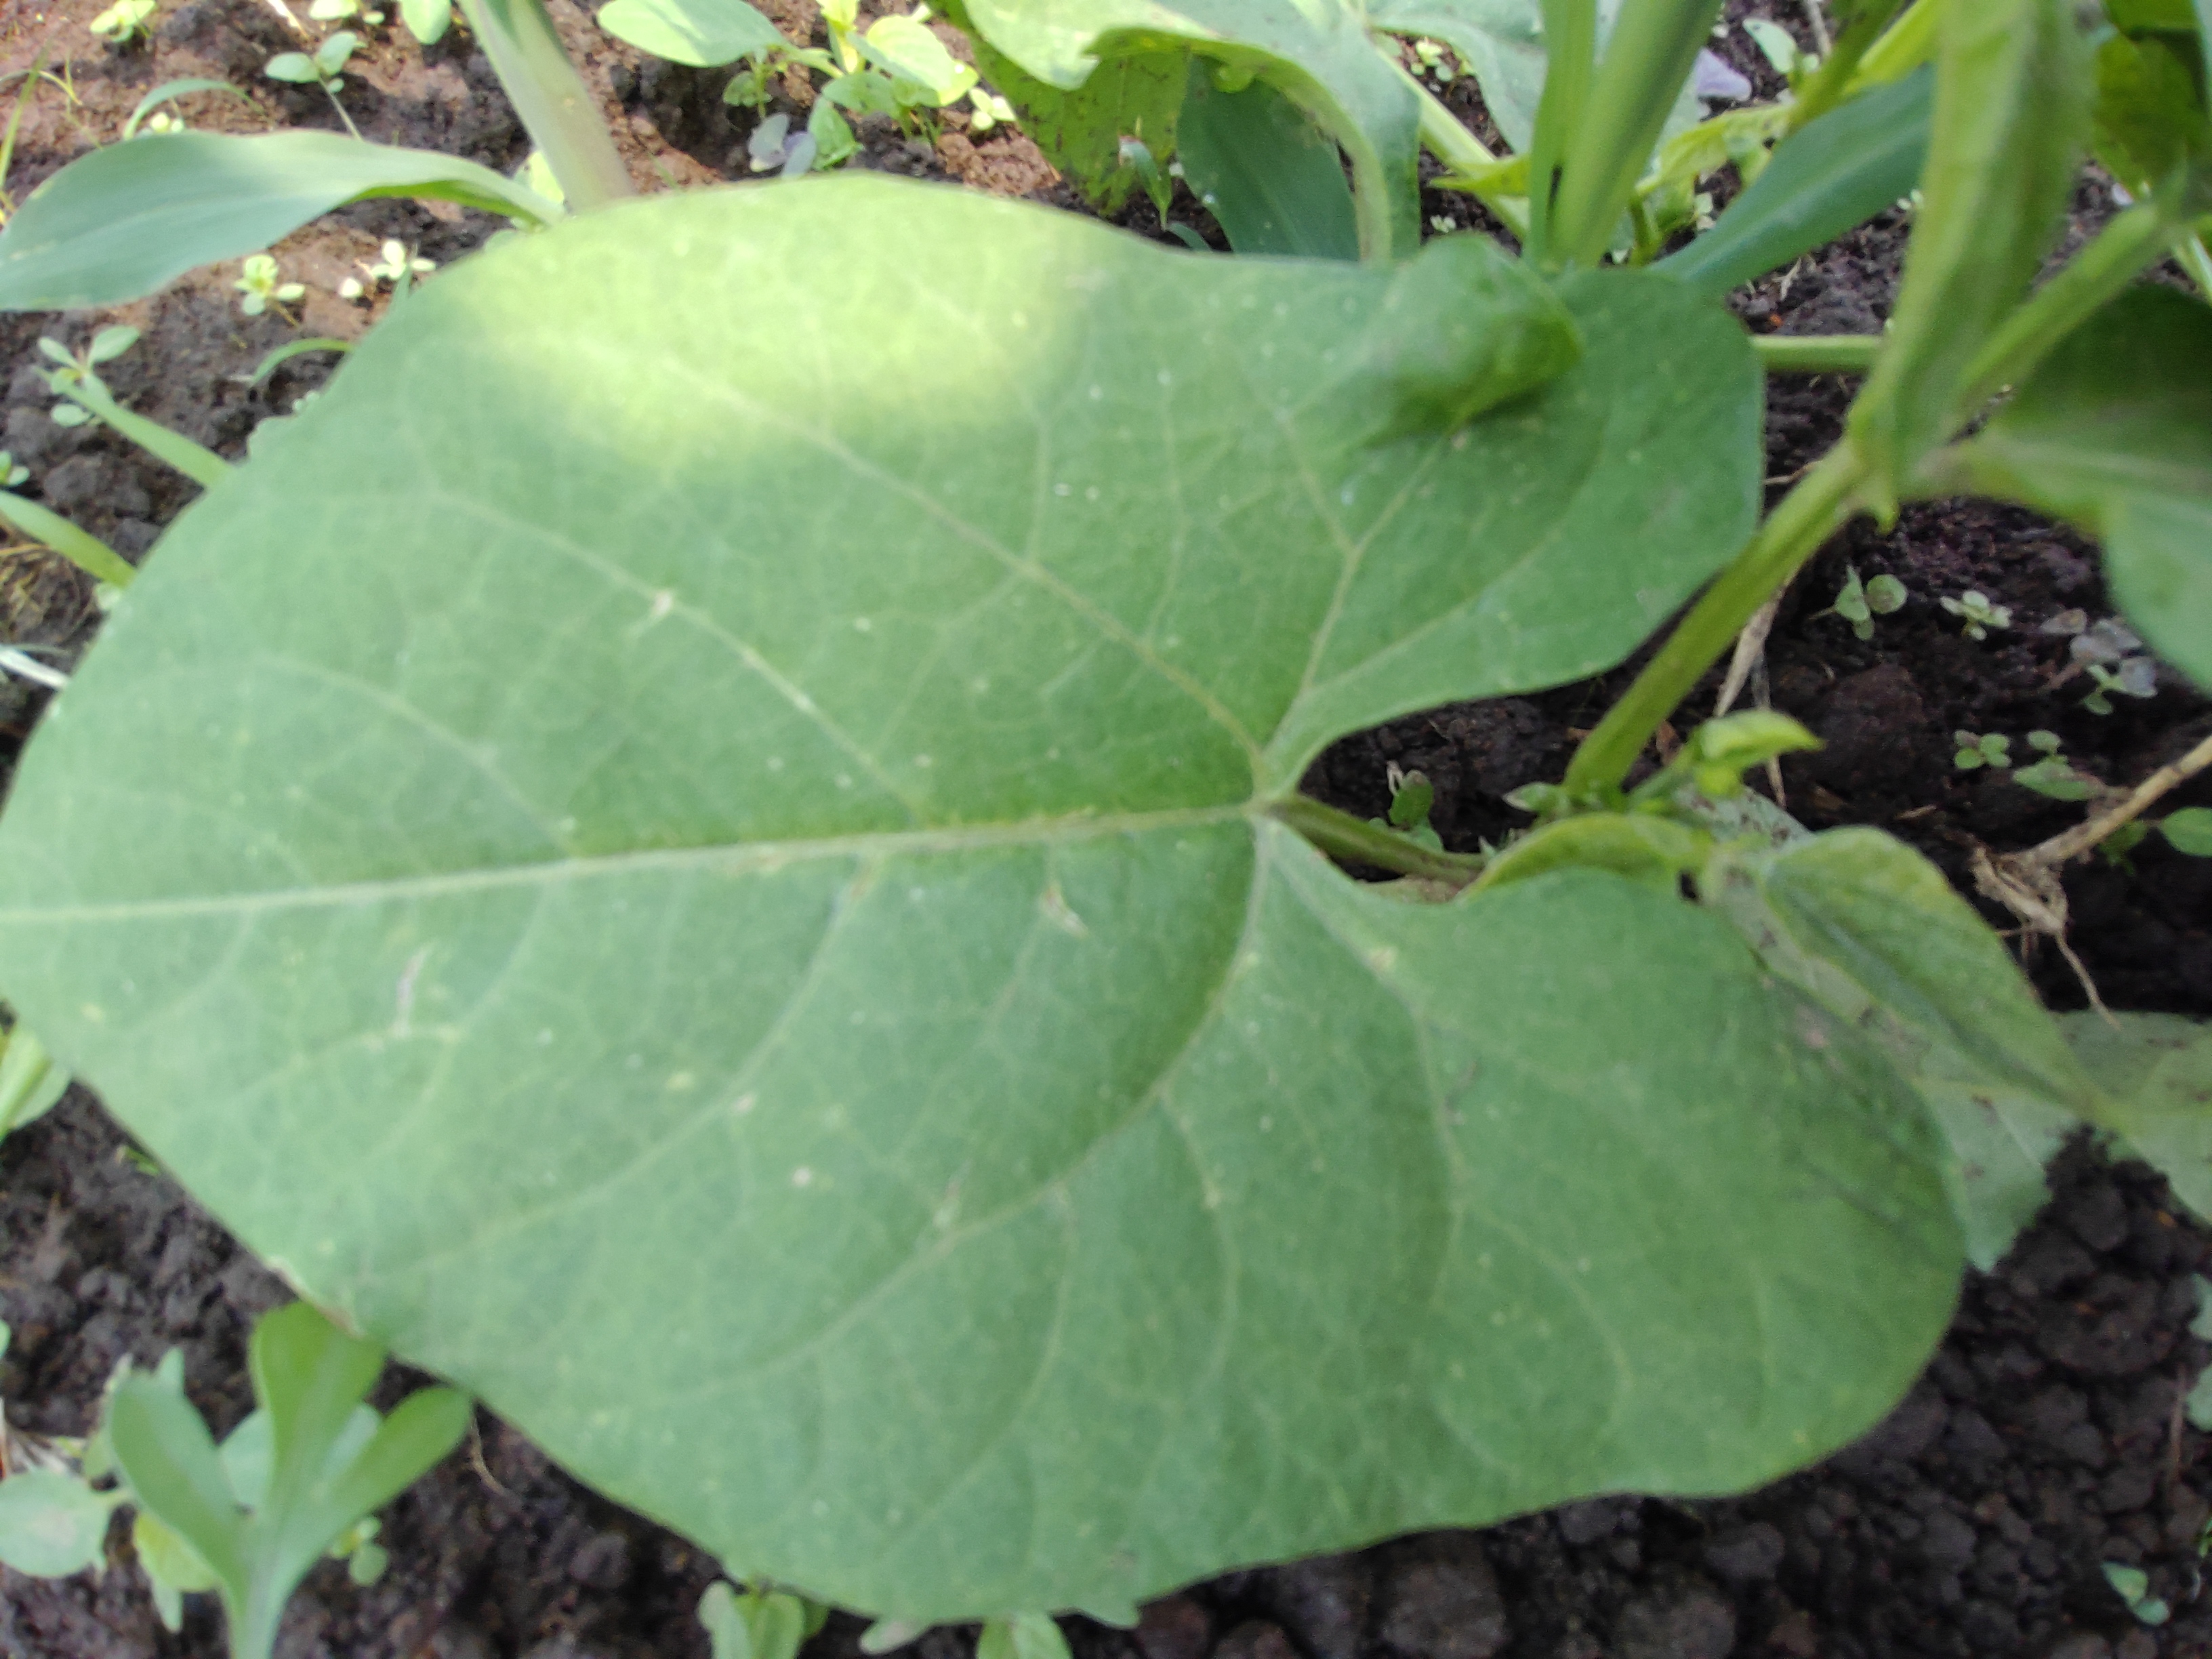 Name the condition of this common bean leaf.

healthy
